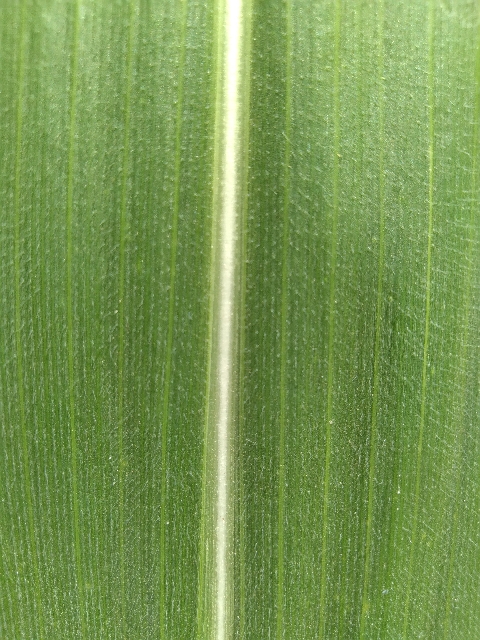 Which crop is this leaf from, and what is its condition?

maize, healthy
